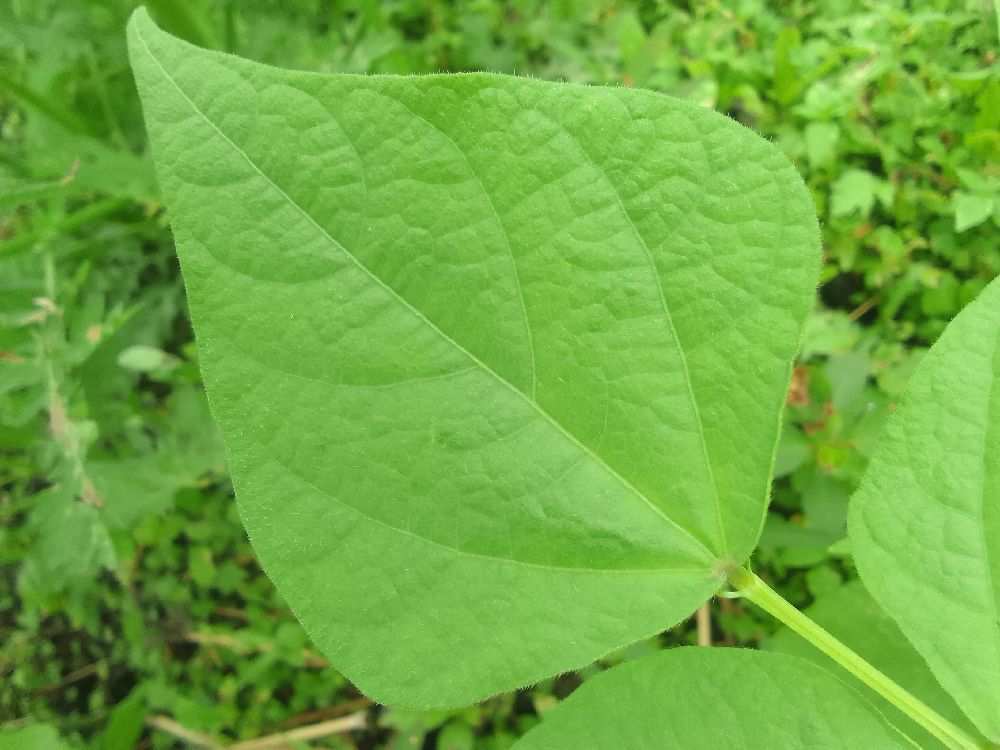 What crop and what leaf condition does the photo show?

common bean, healthy
